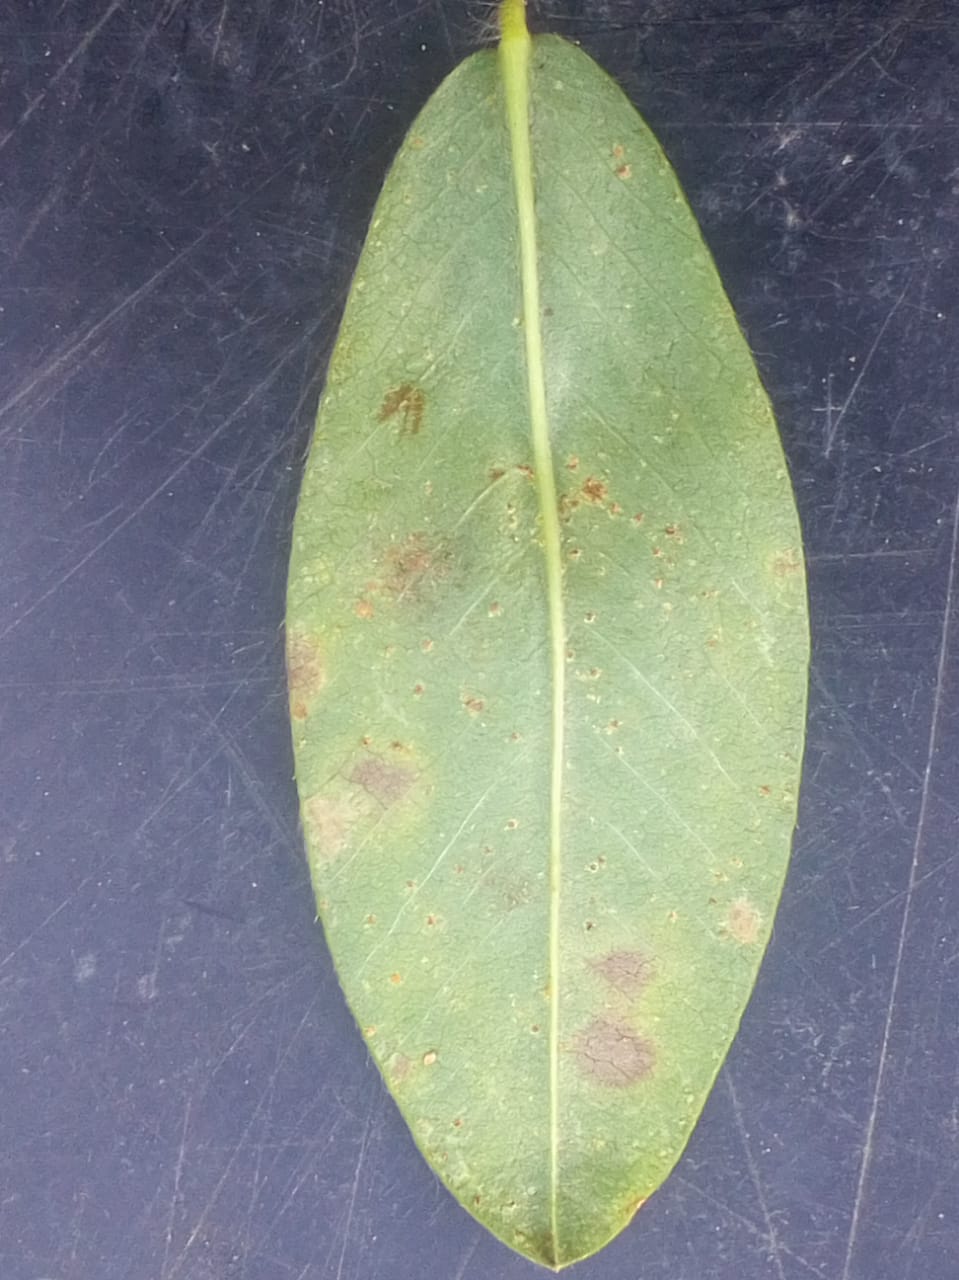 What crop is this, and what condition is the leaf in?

peanut, passalora arachidicola
